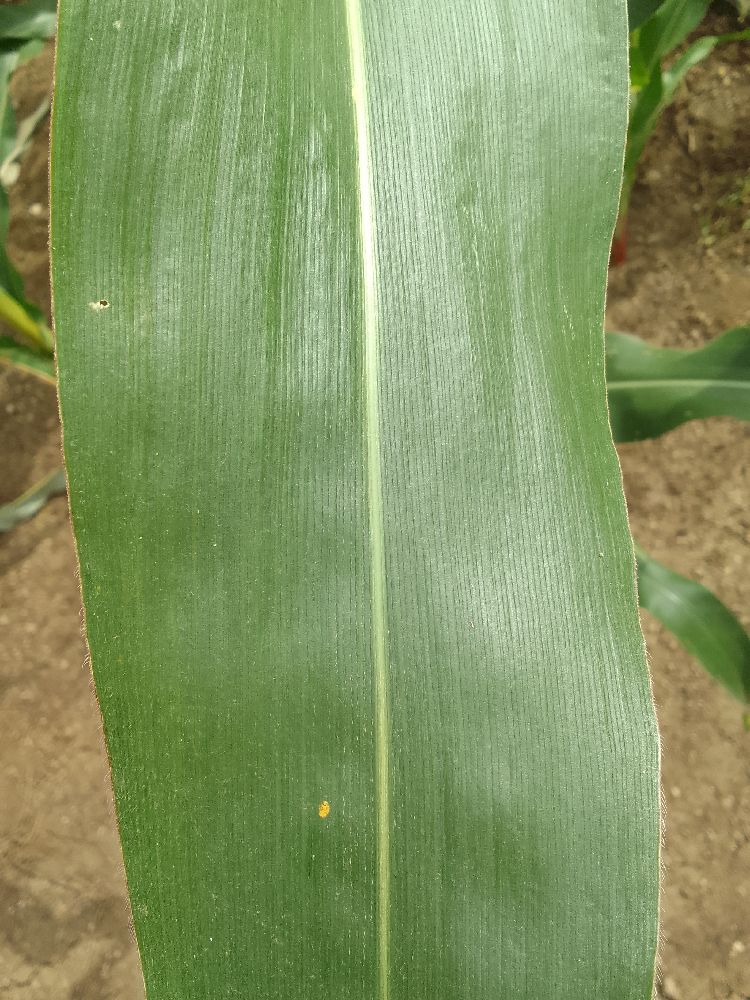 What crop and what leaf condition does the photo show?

maize, healthy
